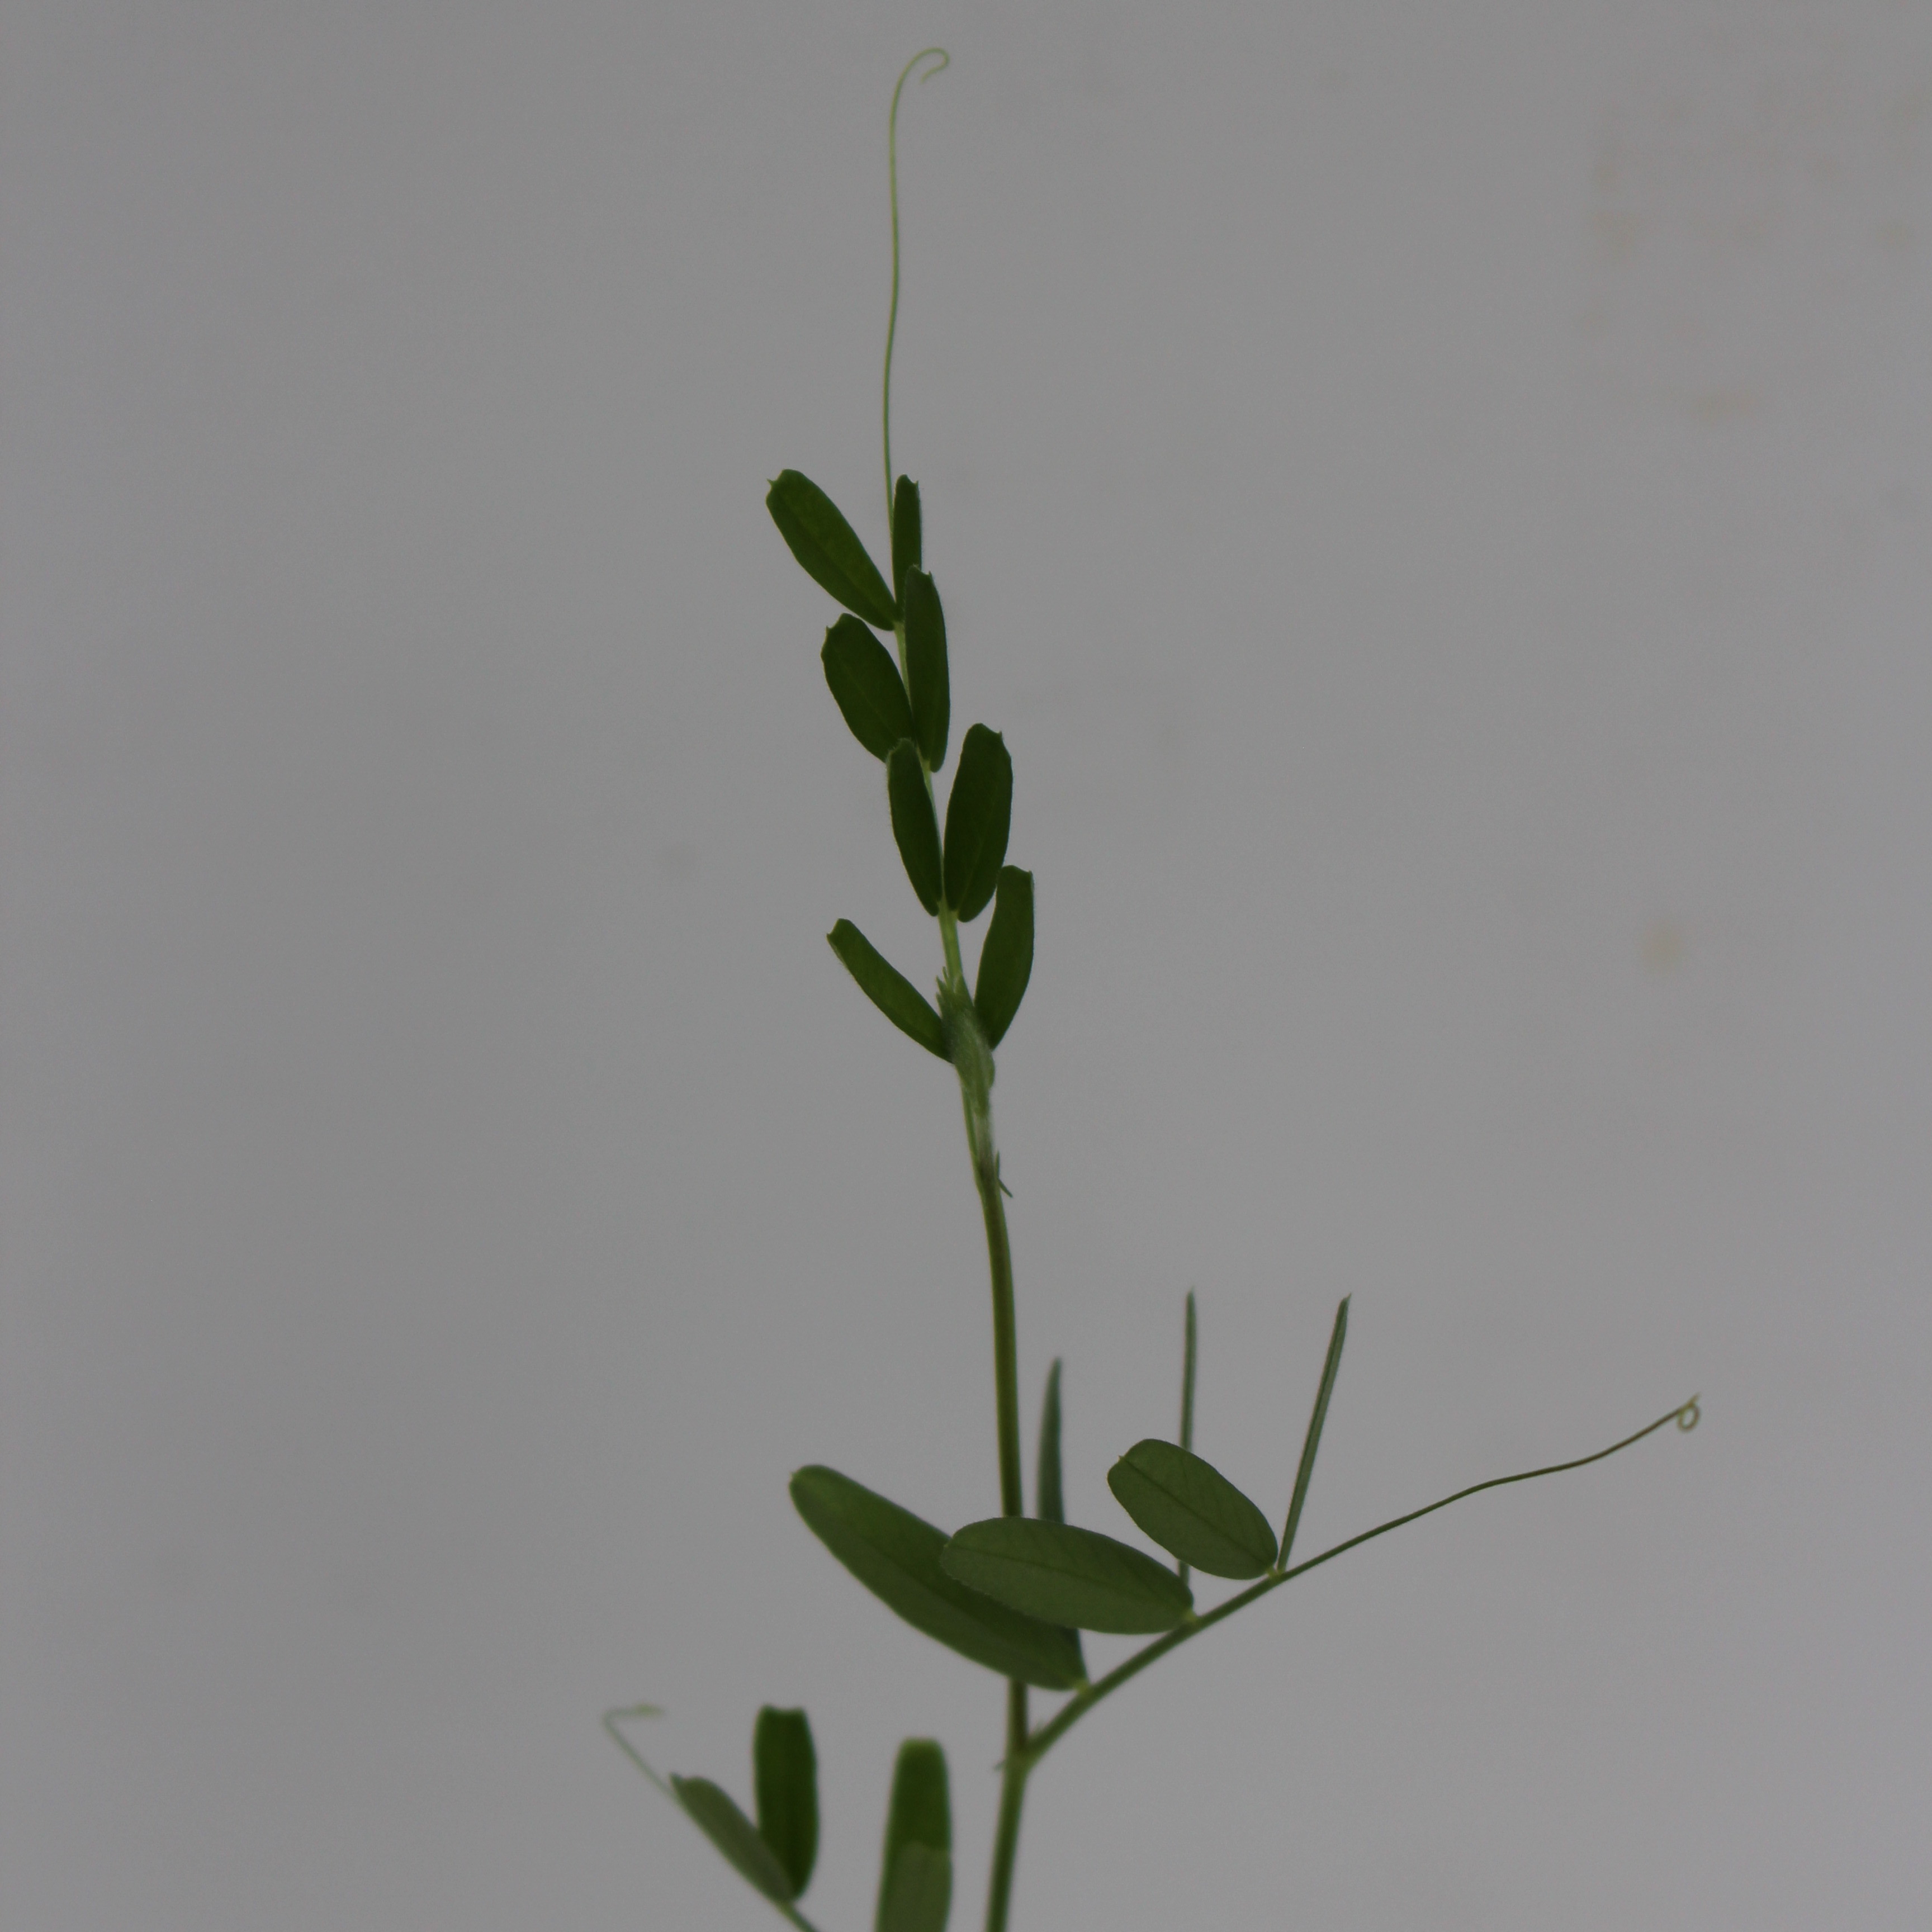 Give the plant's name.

Vicia sativa
